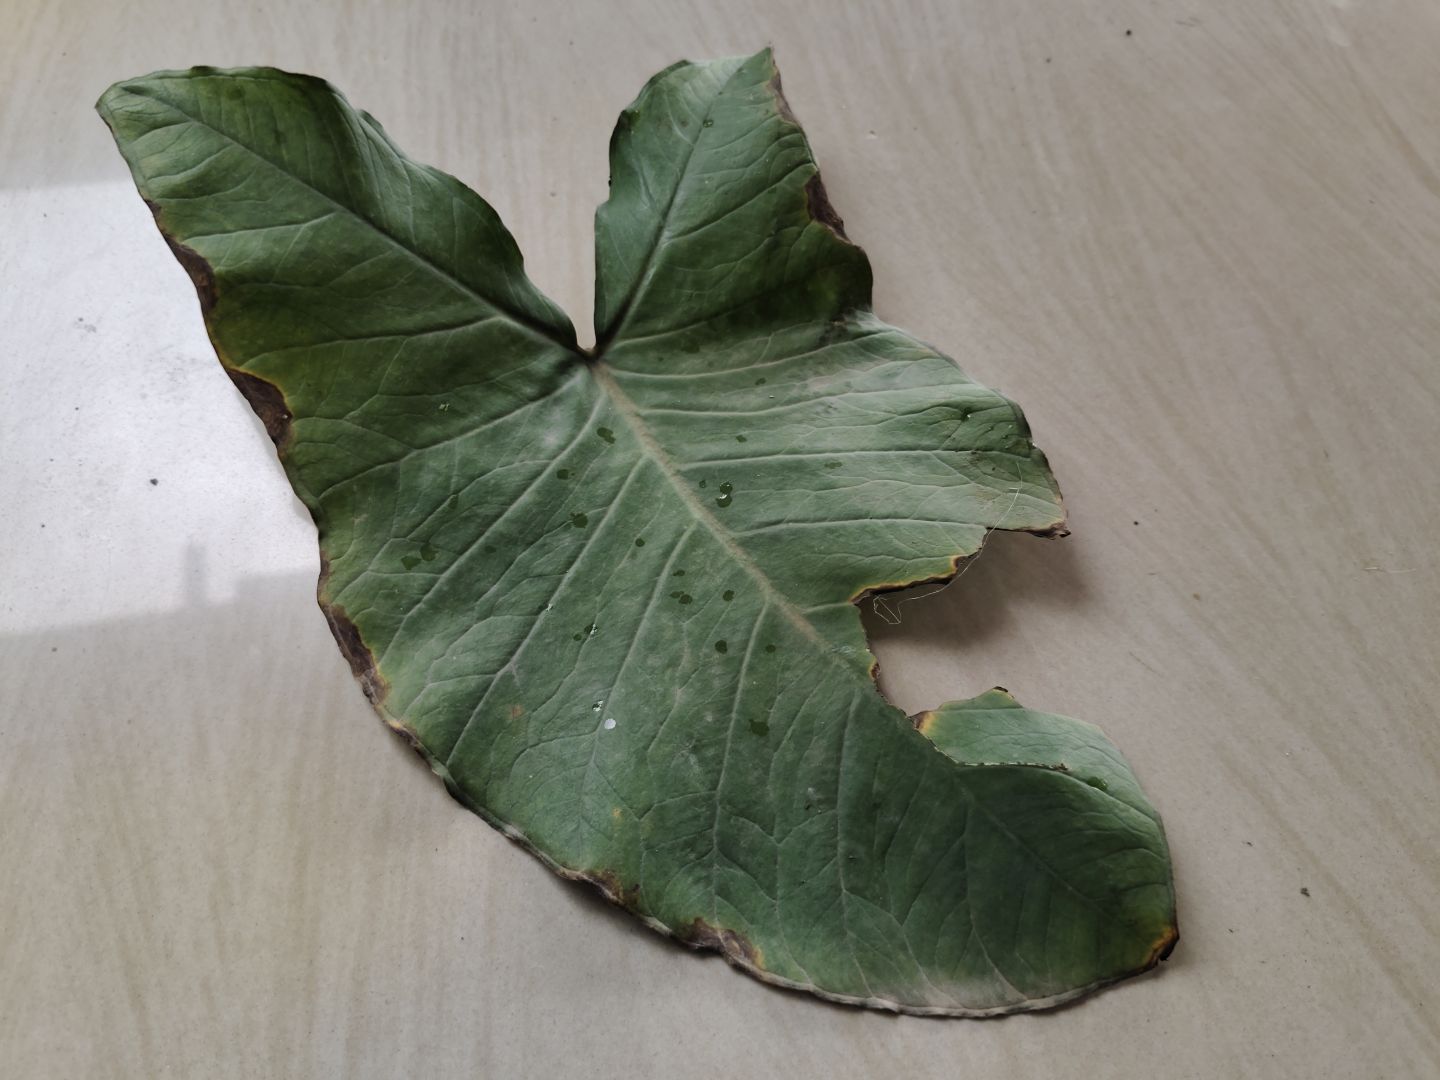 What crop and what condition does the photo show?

taro, leaf blight
